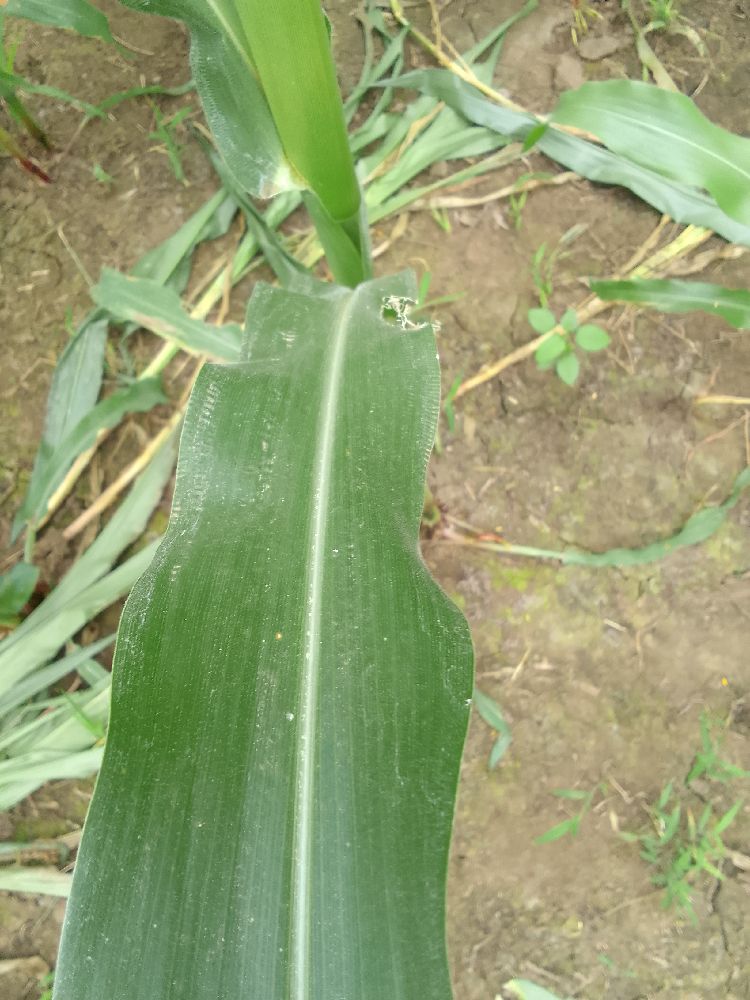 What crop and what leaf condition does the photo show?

maize, healthy
